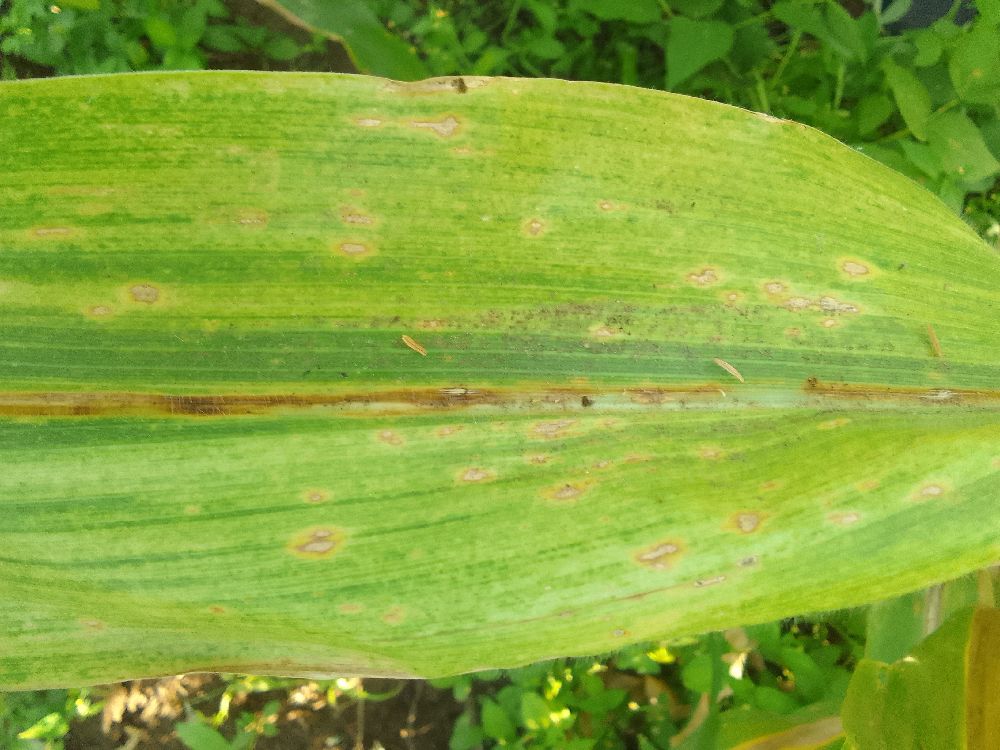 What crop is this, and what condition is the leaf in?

maize, maize lethal necrosis
